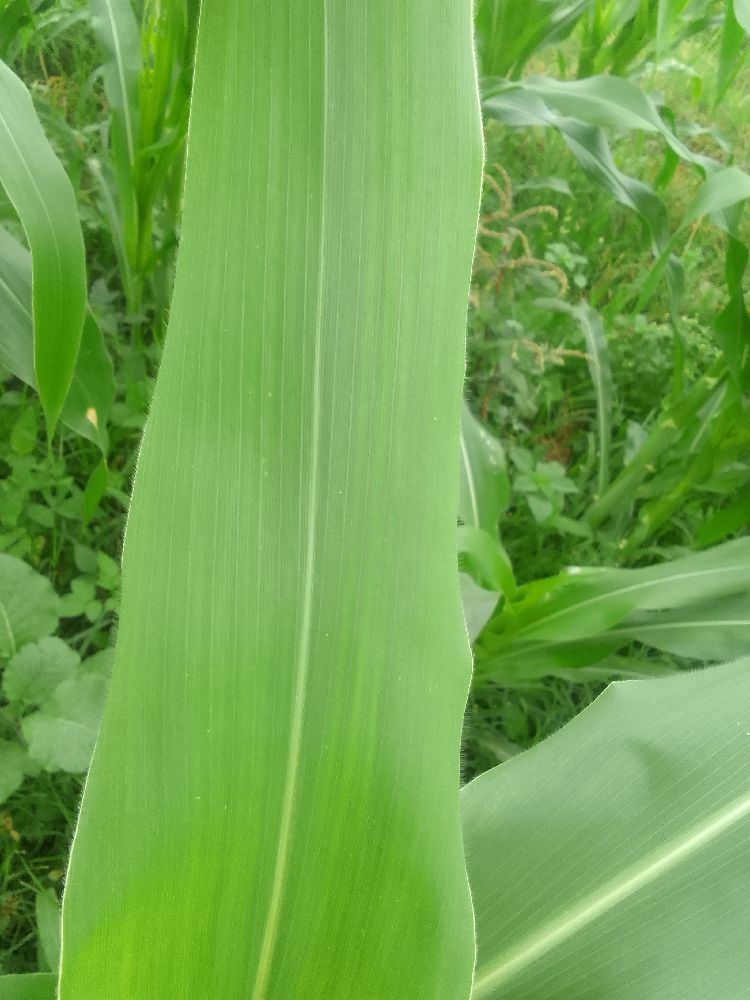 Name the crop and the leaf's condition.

maize, healthy
